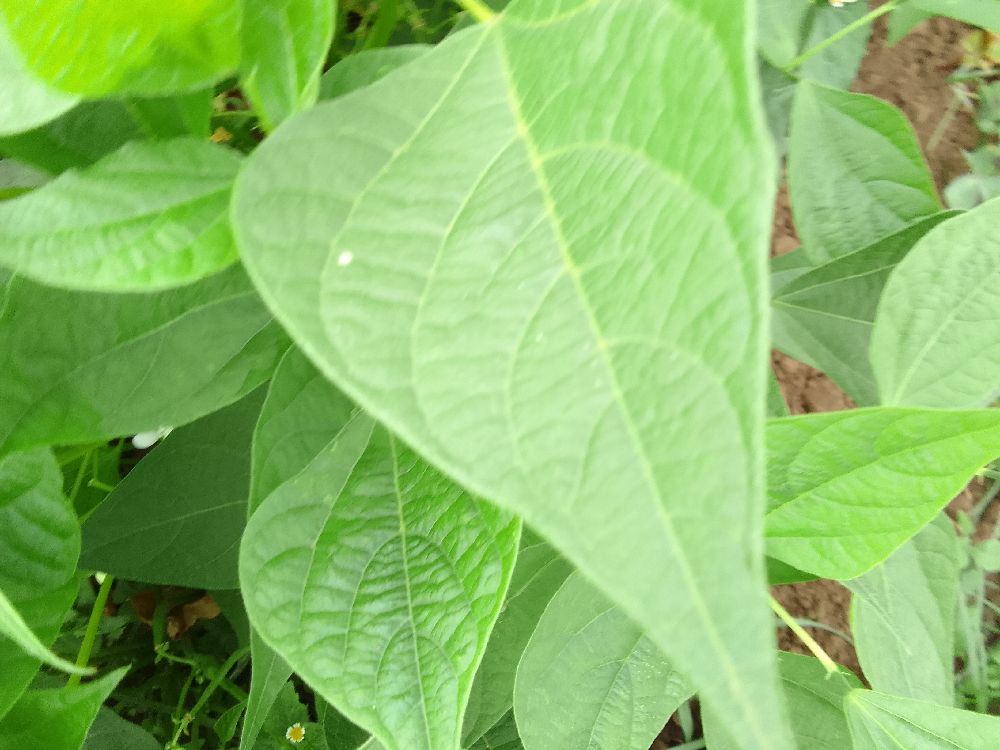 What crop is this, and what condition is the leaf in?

common bean, healthy
